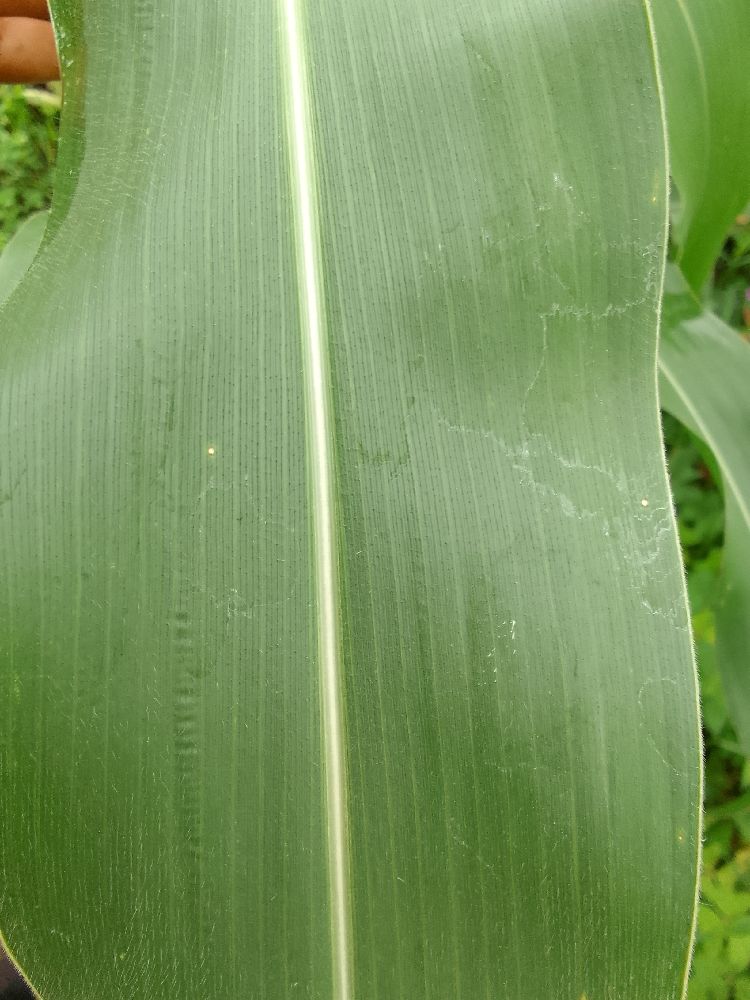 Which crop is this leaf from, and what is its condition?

maize, healthy
